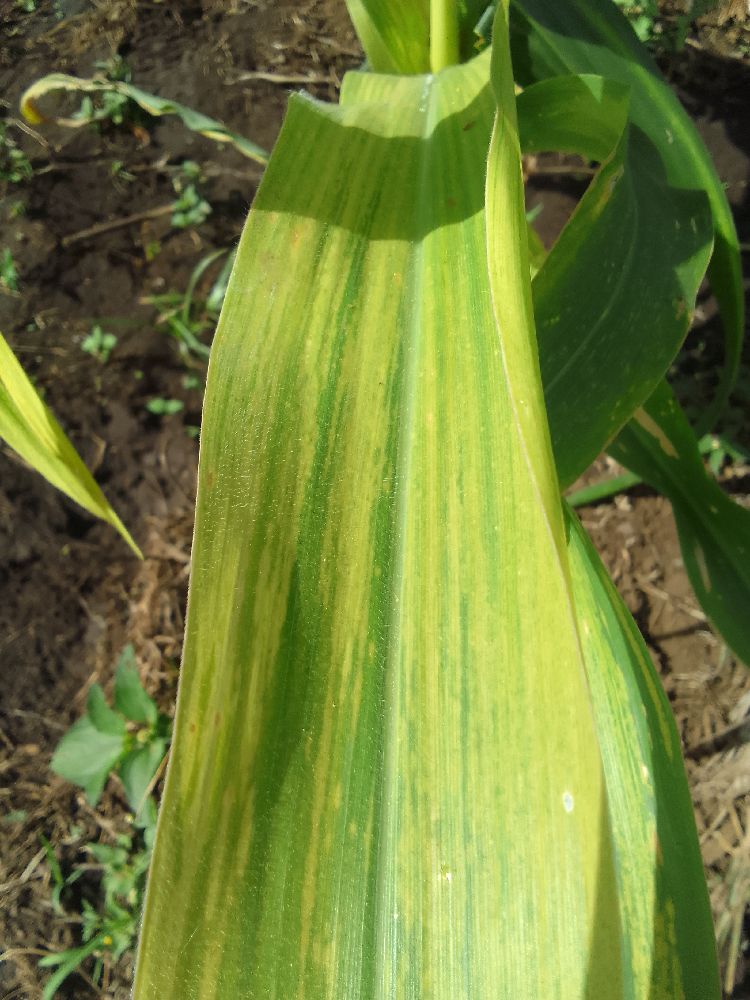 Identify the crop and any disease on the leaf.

maize, maize lethal necrosis
